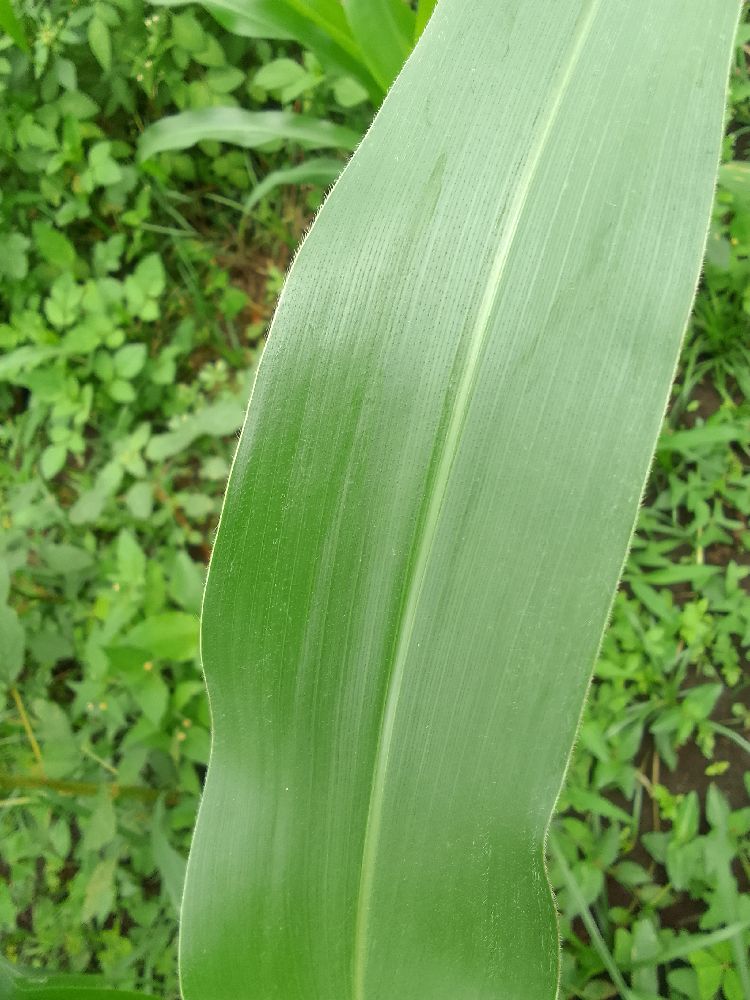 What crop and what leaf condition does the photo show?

maize, healthy
